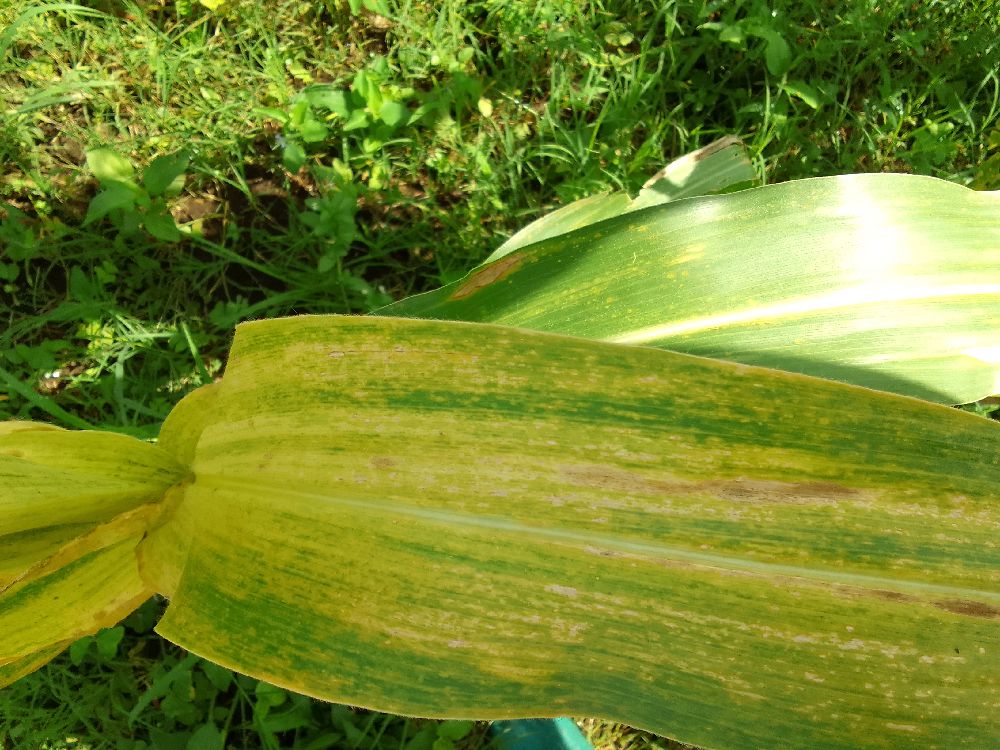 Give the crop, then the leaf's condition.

maize, maize lethal necrosis
